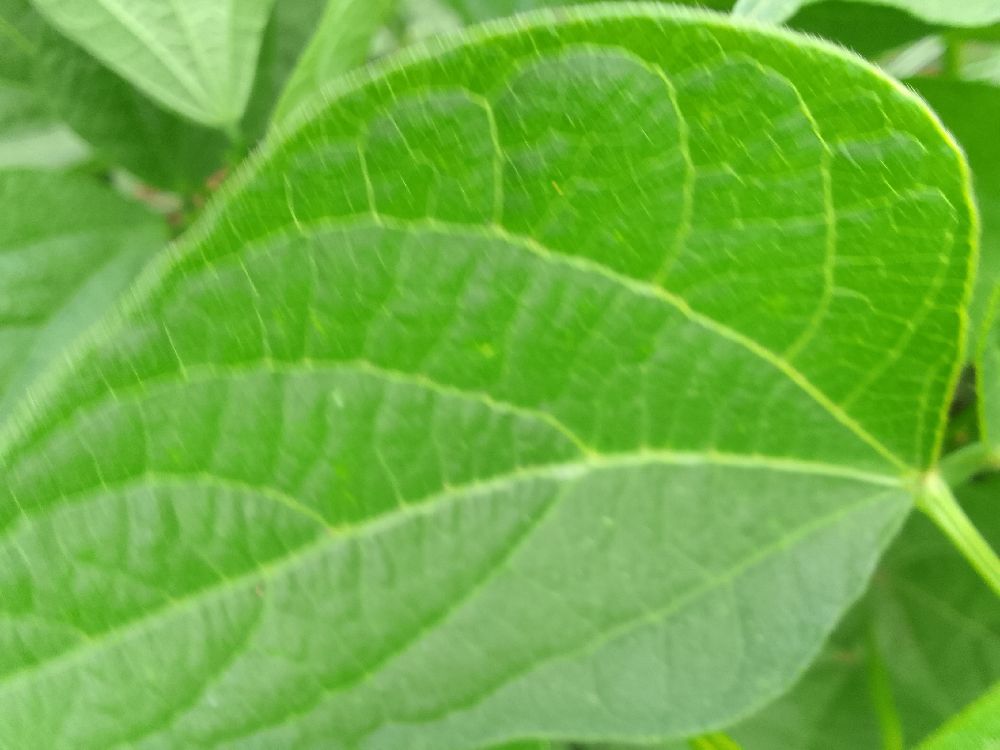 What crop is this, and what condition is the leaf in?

common bean, healthy
